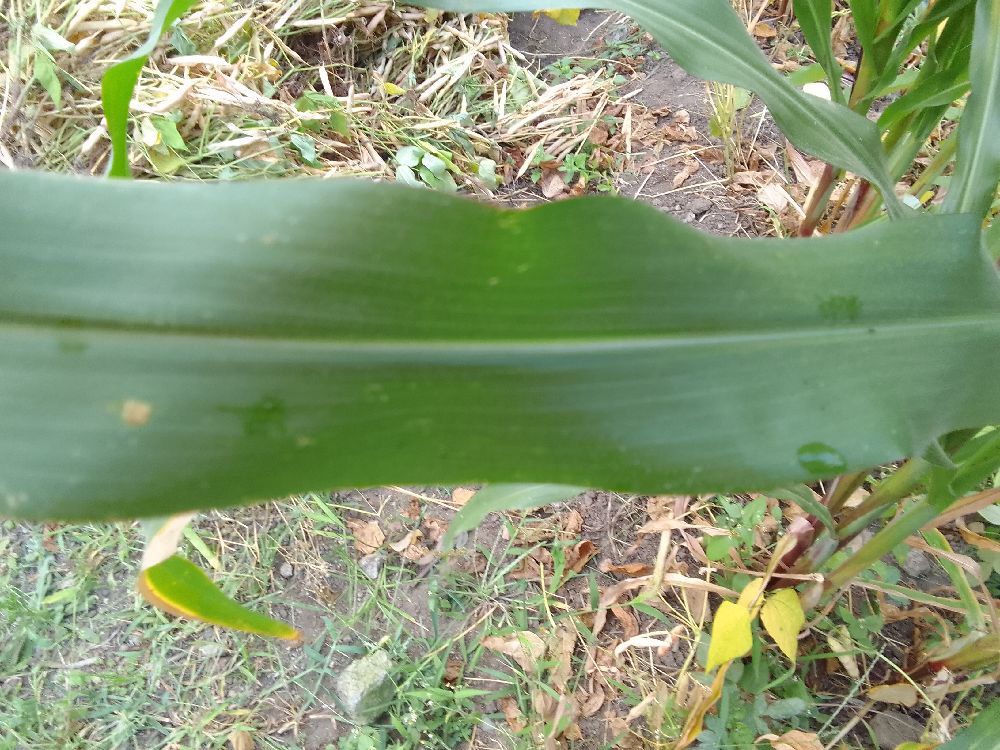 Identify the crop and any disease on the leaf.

maize, healthy
